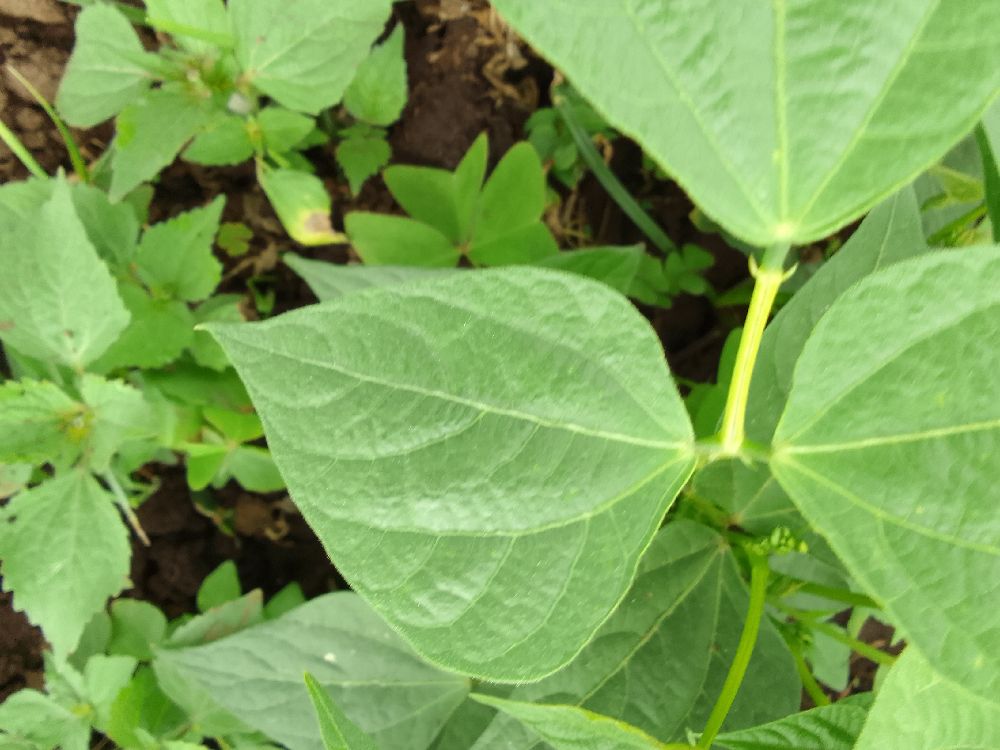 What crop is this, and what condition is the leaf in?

common bean, healthy
